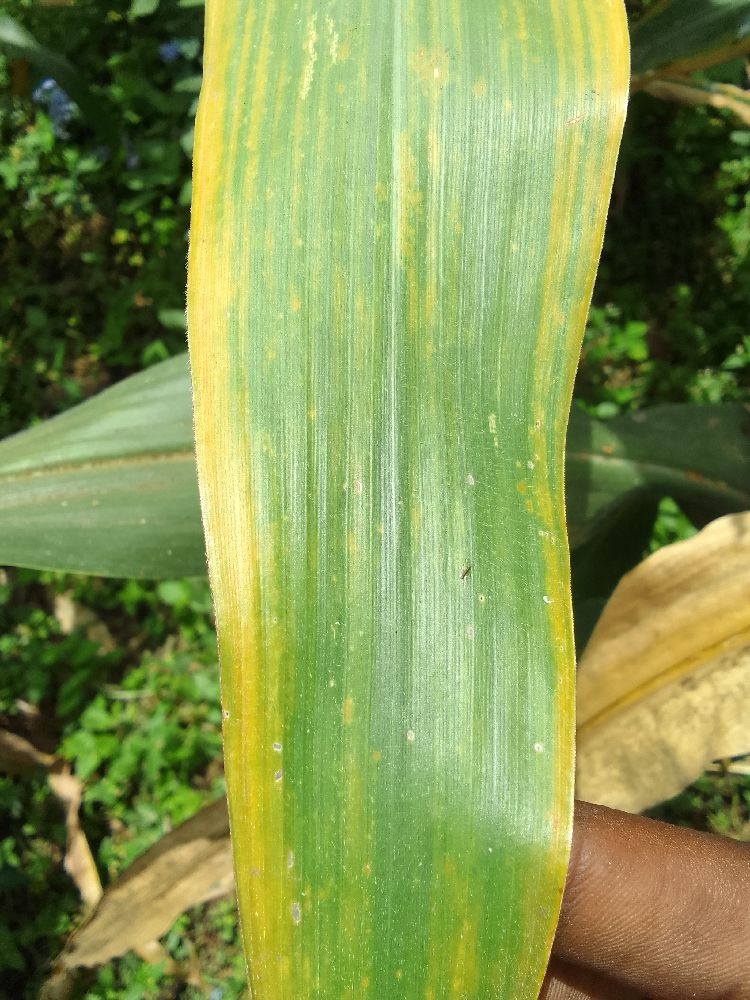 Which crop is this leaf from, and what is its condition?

maize, maize lethal necrosis
